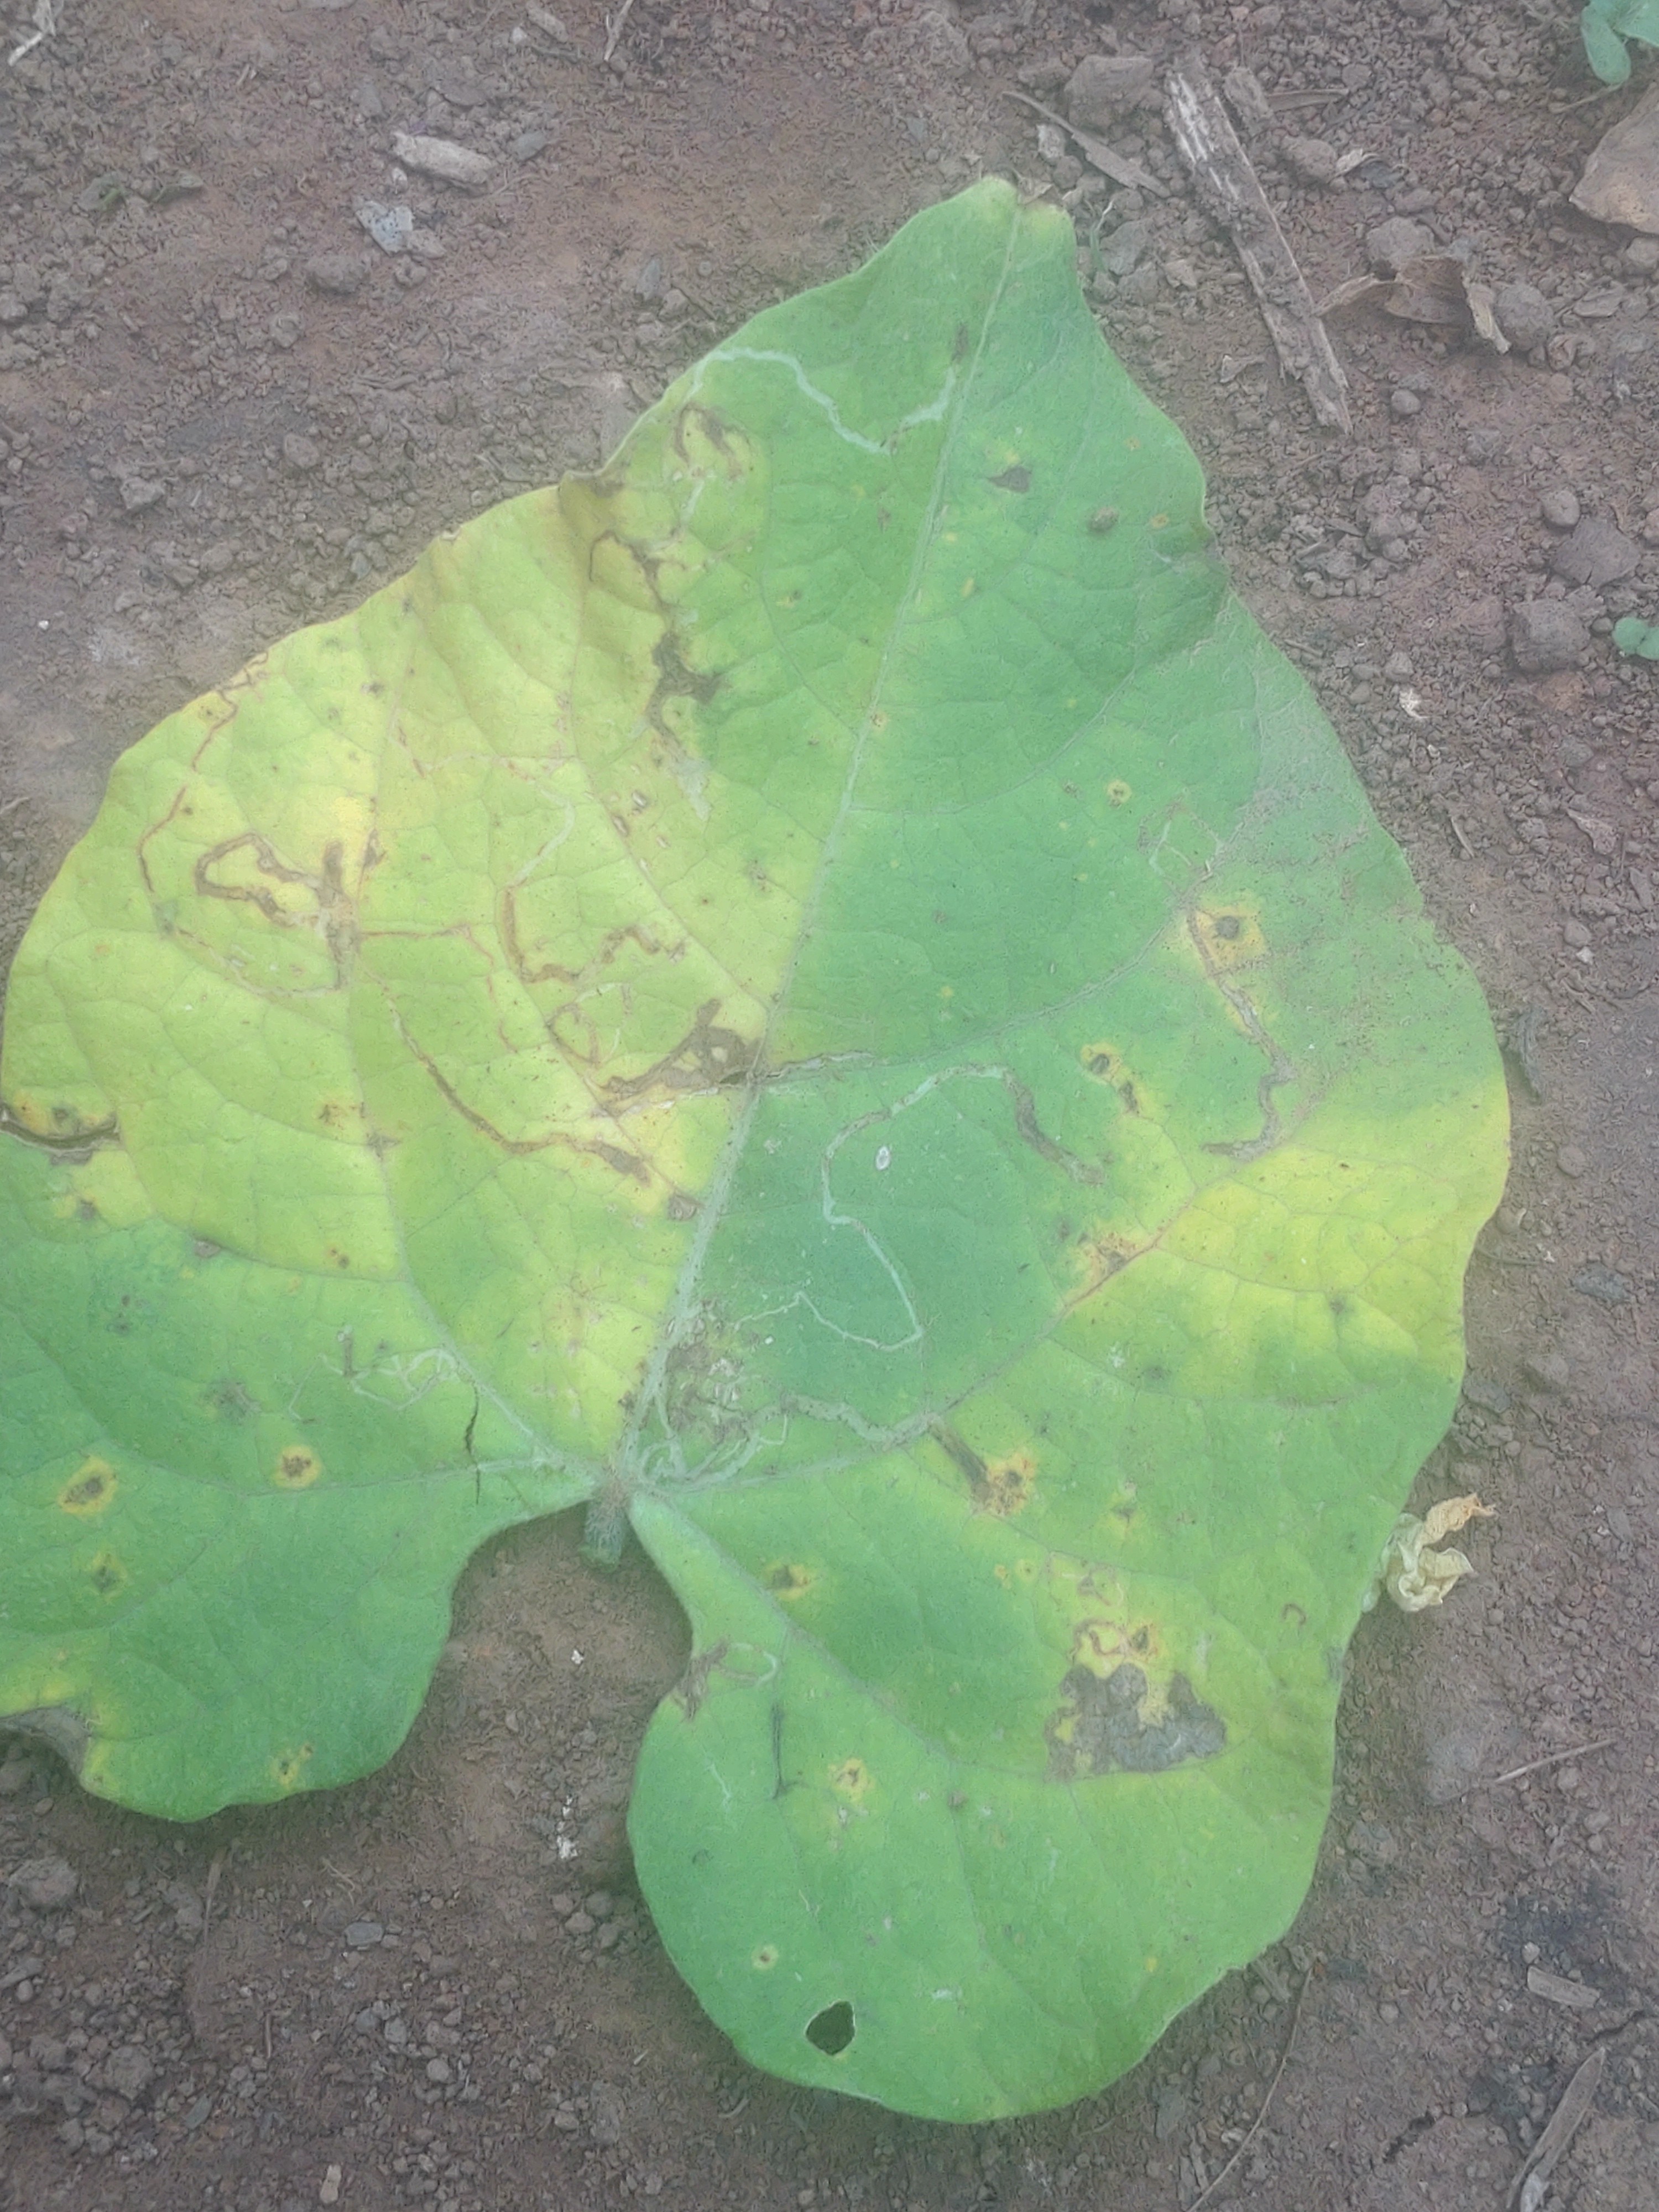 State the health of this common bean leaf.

anthracnose
